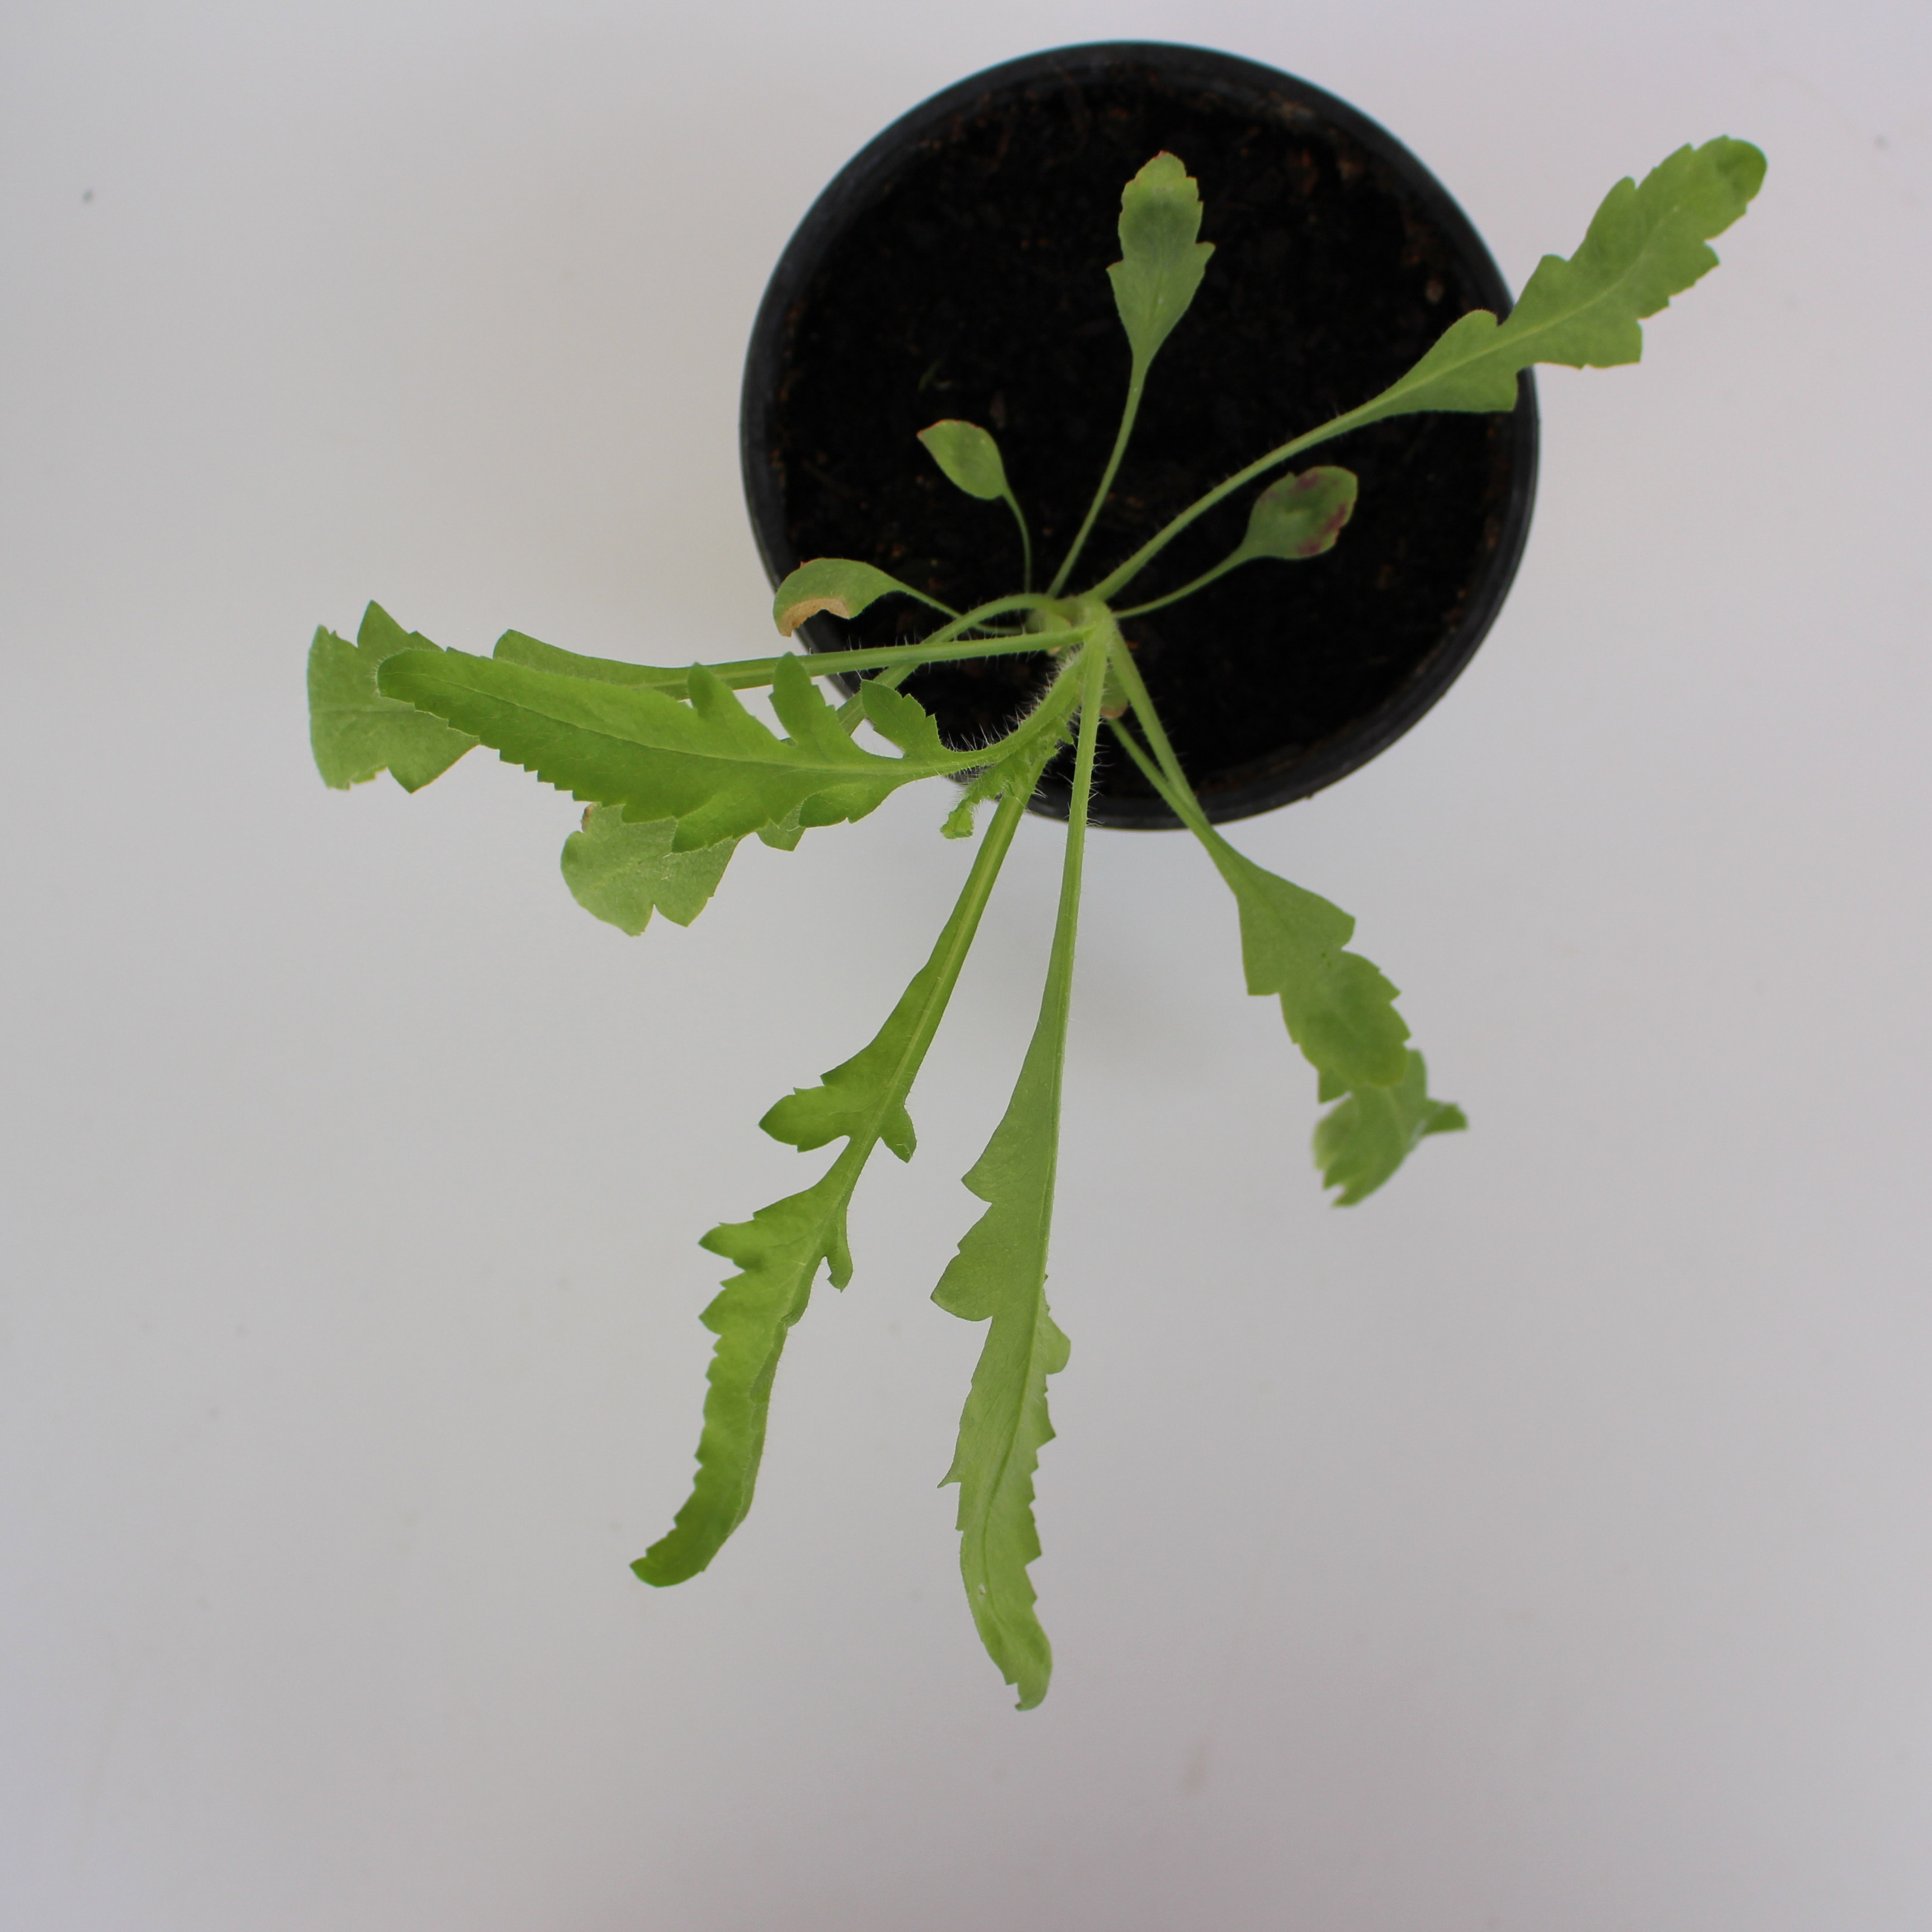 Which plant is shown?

Papaver rhoeas
